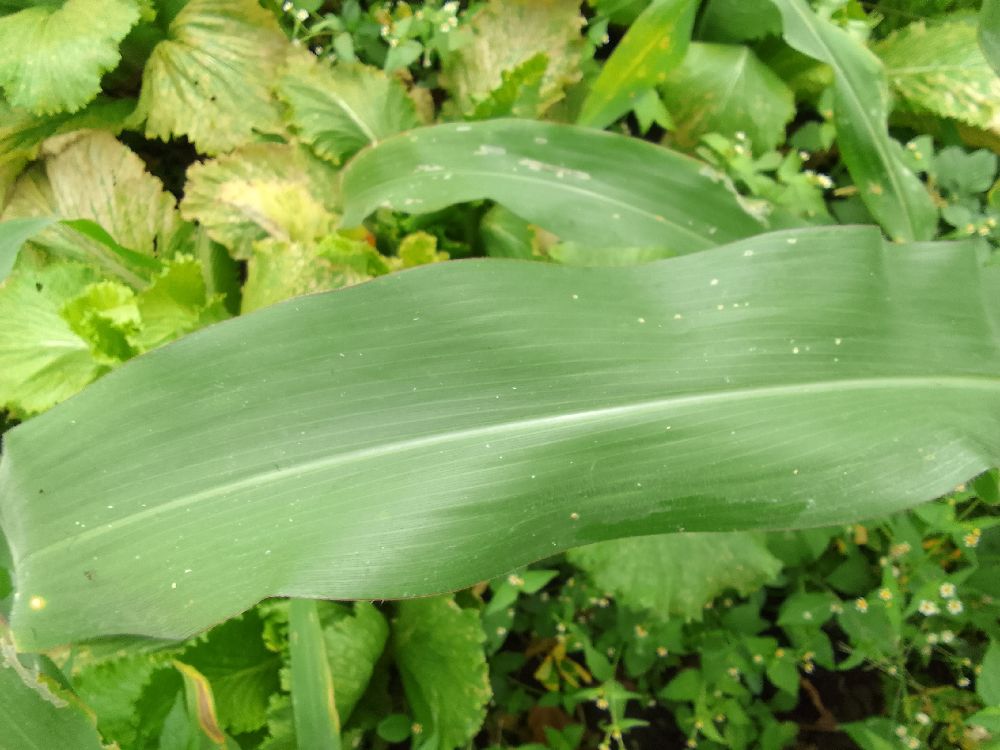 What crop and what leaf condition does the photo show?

maize, healthy
